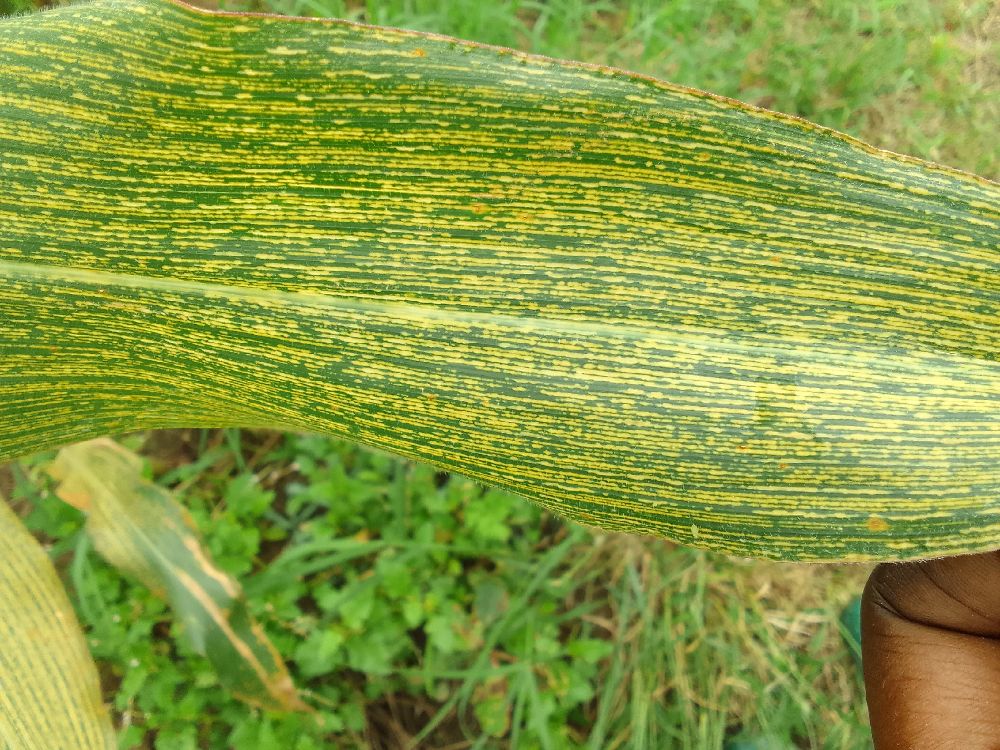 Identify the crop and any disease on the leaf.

maize, maize streak virus
